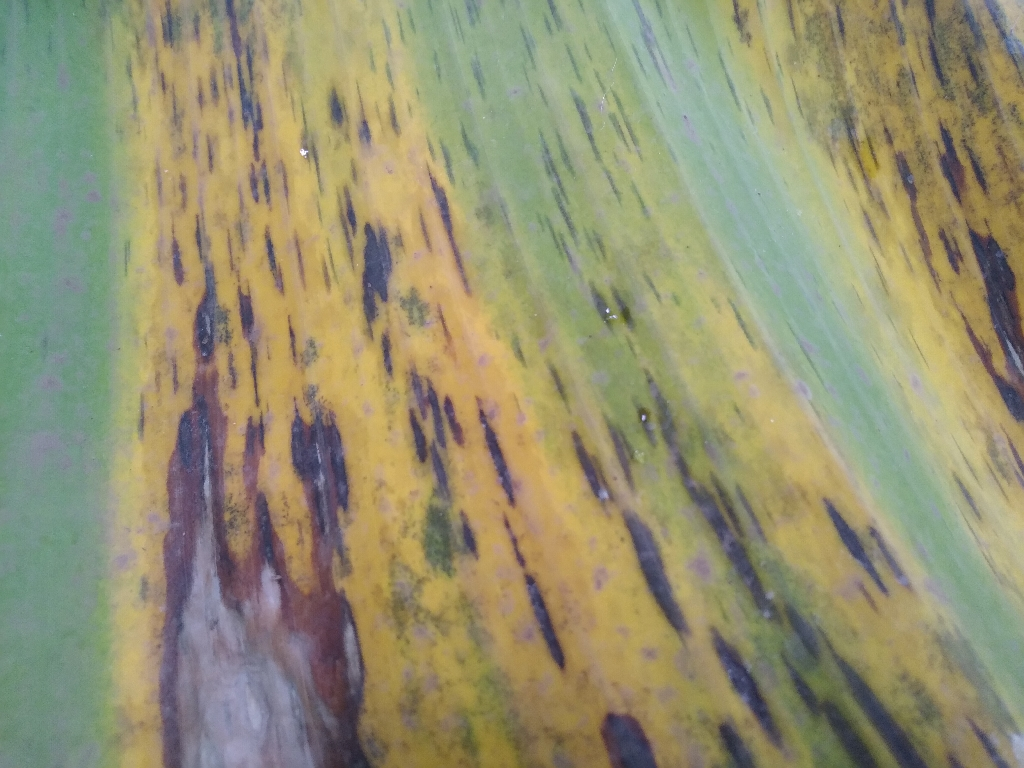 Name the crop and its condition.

banana, black sigatoka
